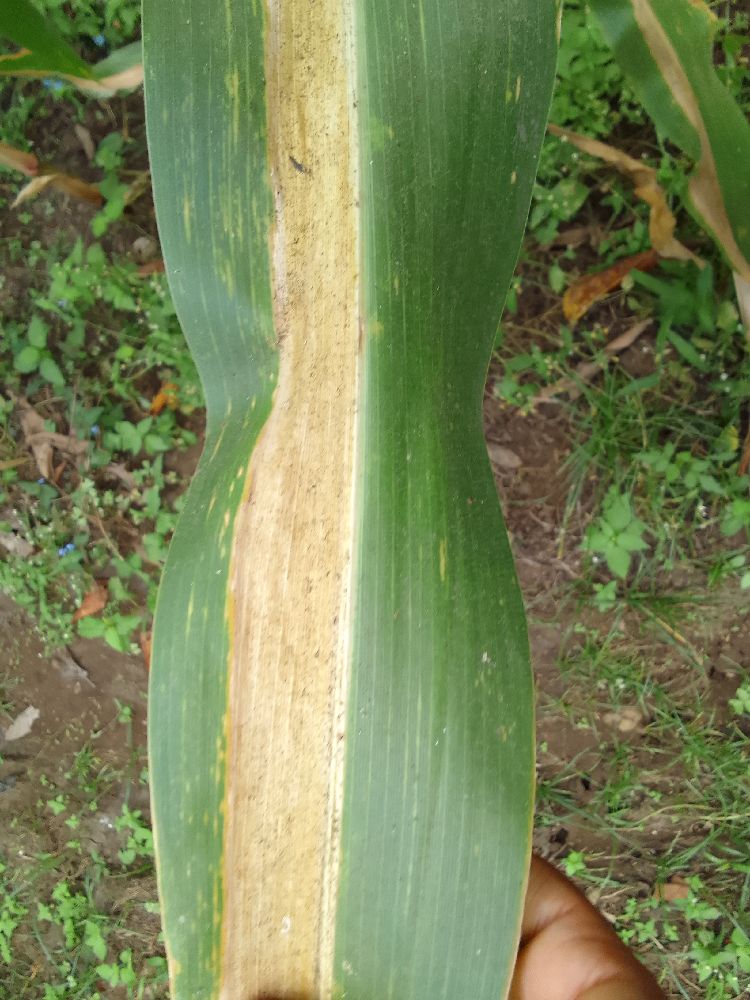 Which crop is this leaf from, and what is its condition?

maize, maize lethal necrosis
